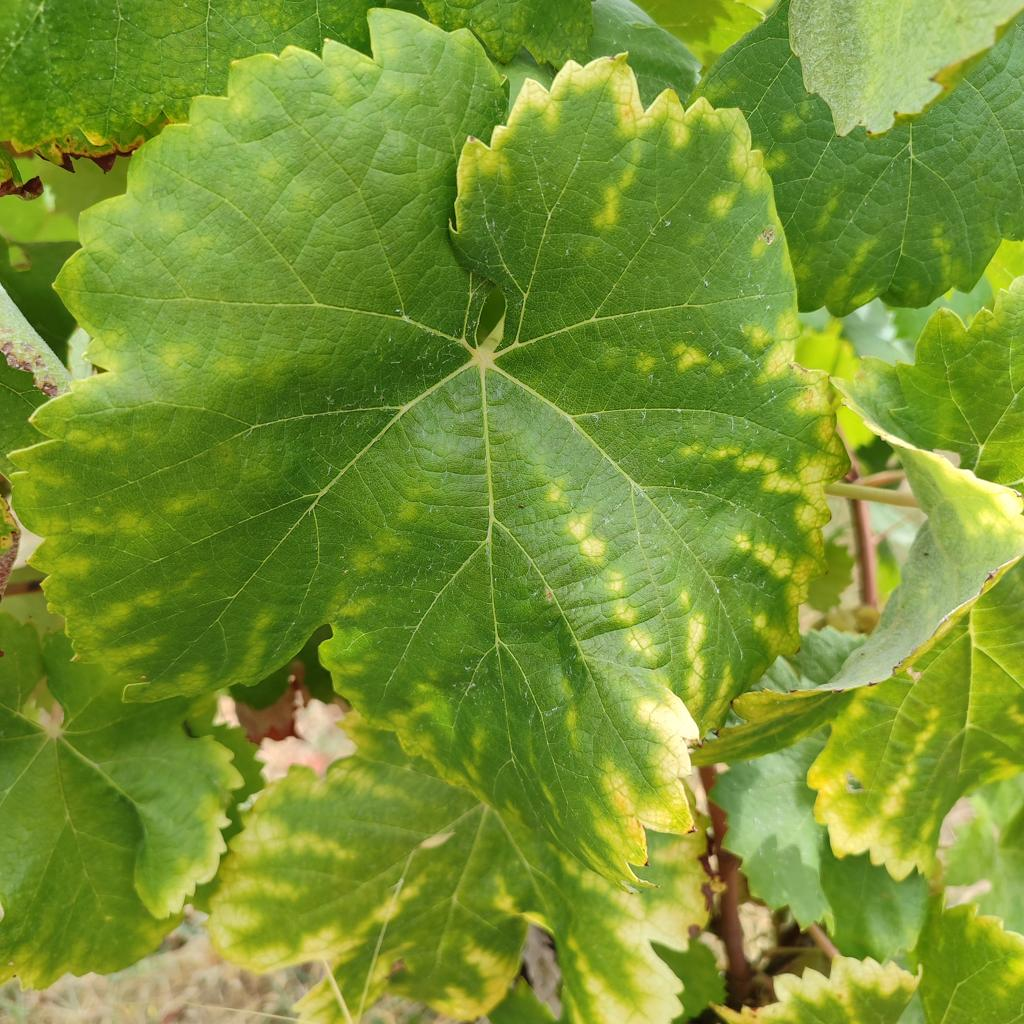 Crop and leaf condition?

grapevine, esca complex
